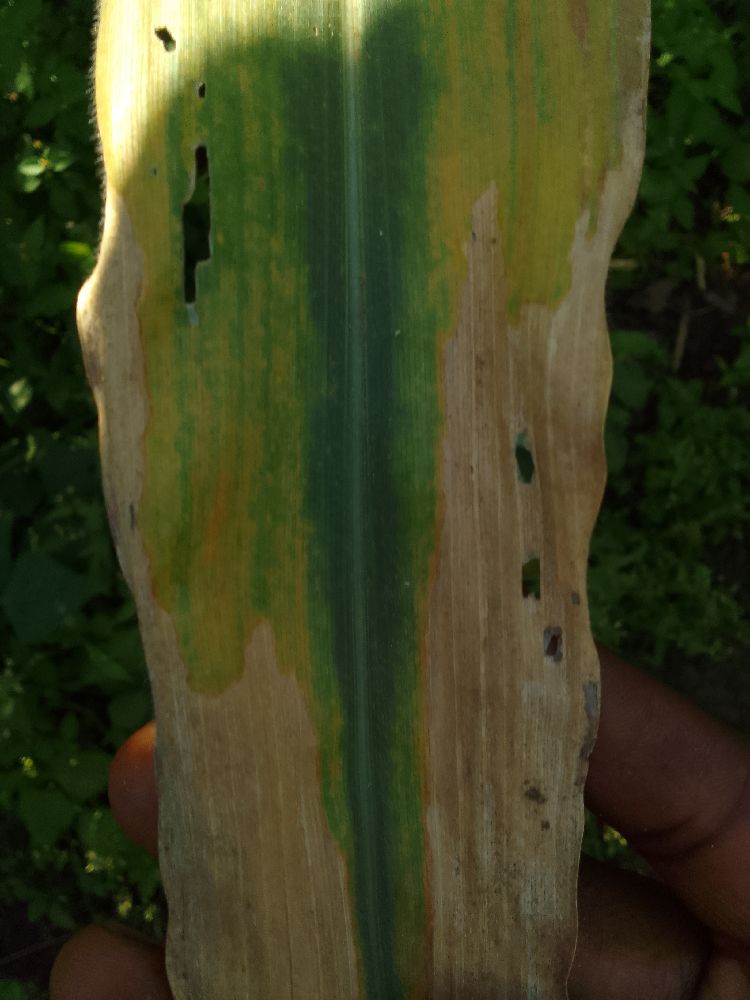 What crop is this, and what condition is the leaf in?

maize, maize lethal necrosis
